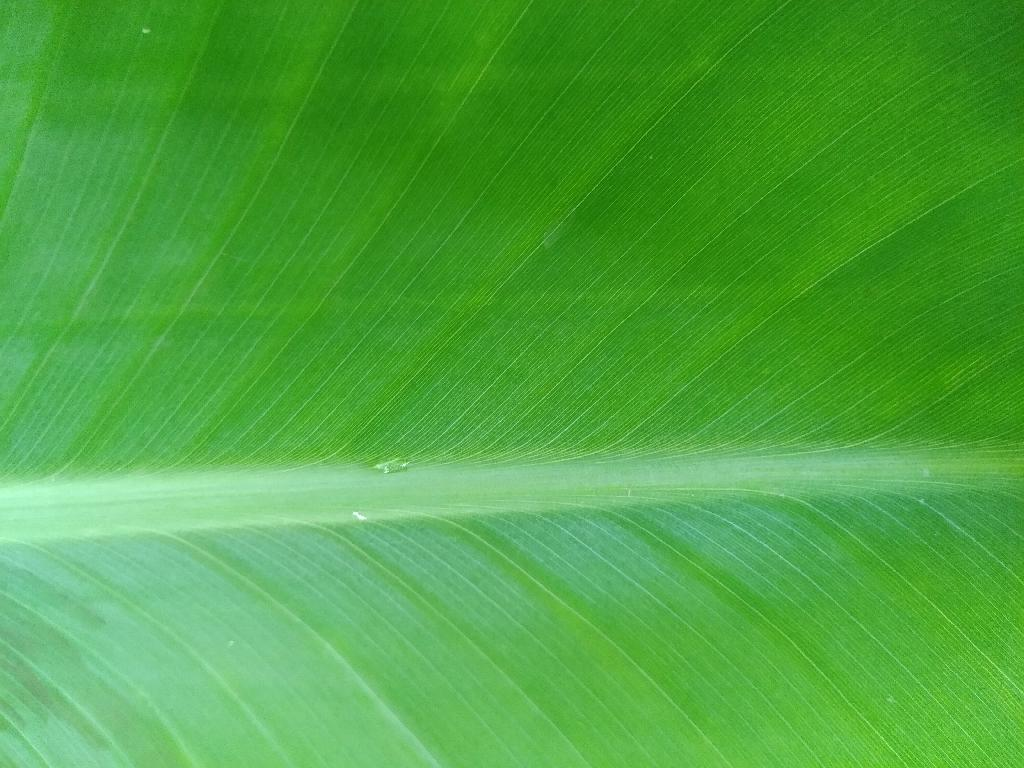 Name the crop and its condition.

banana, healthy
